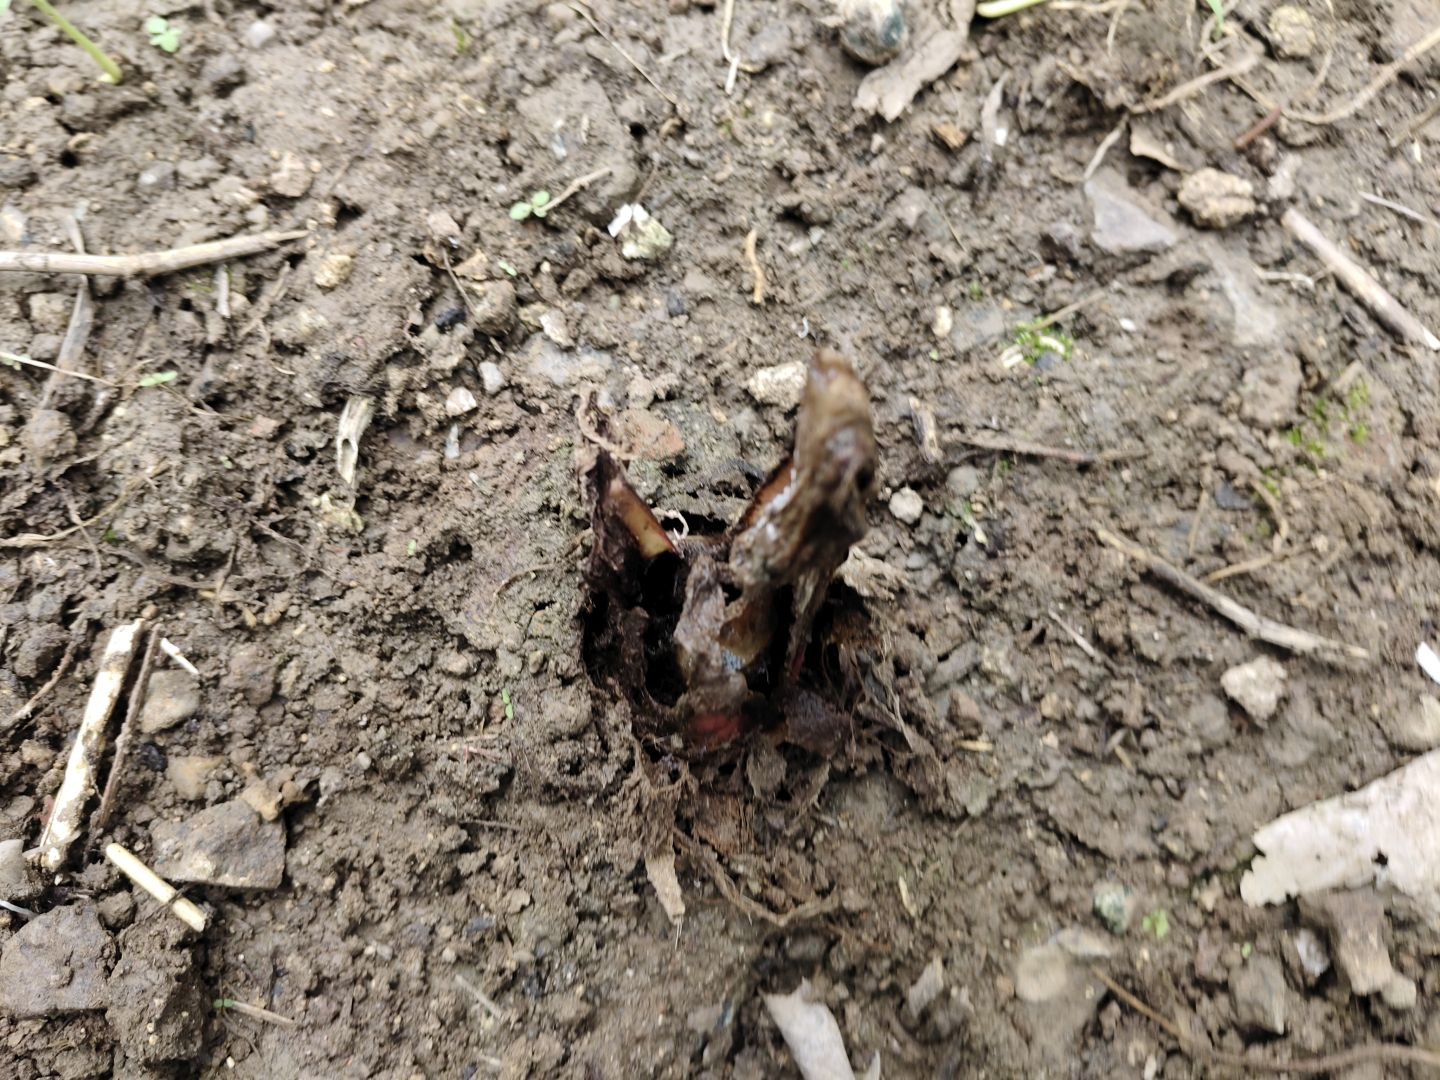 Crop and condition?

taro, root rot
